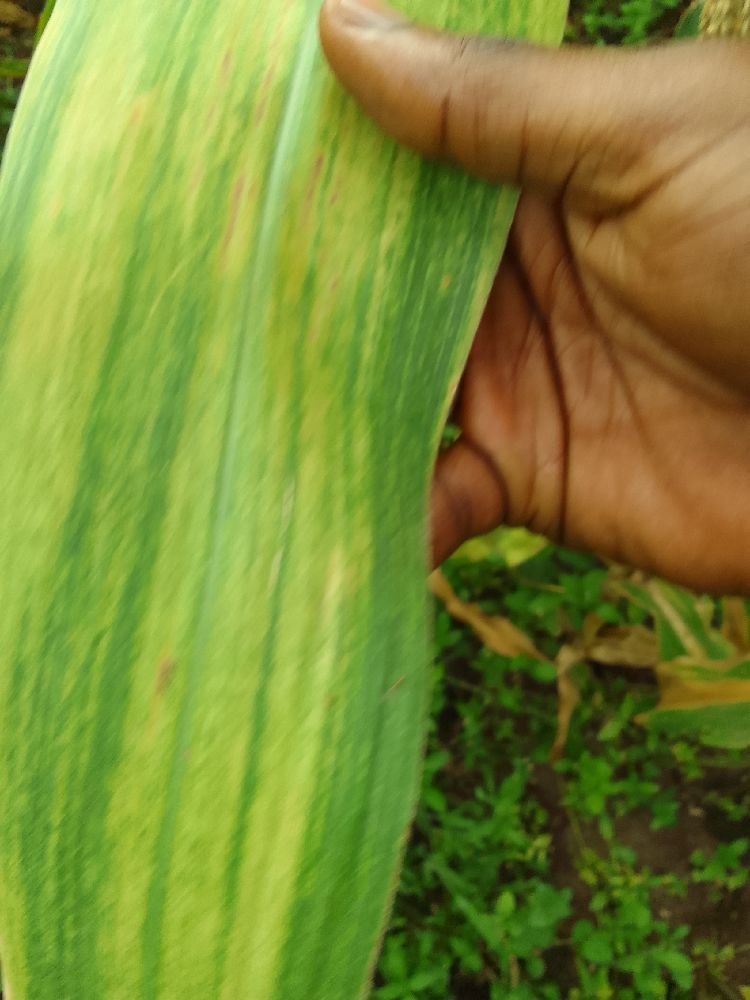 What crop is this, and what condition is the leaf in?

maize, maize lethal necrosis
